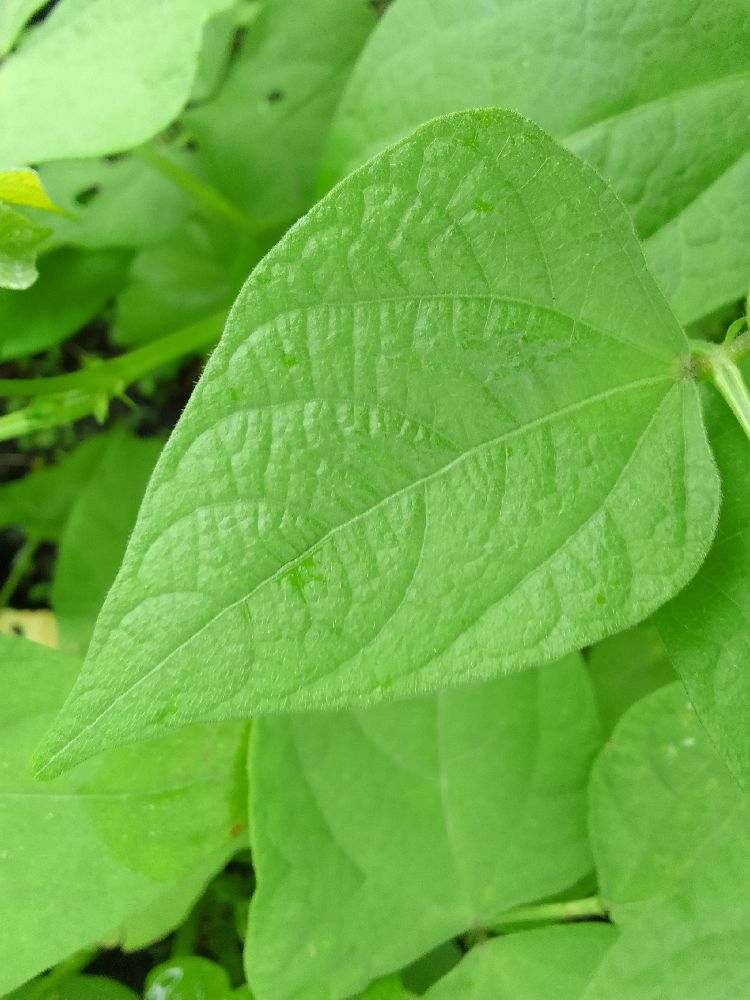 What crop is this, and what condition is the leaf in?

common bean, healthy
